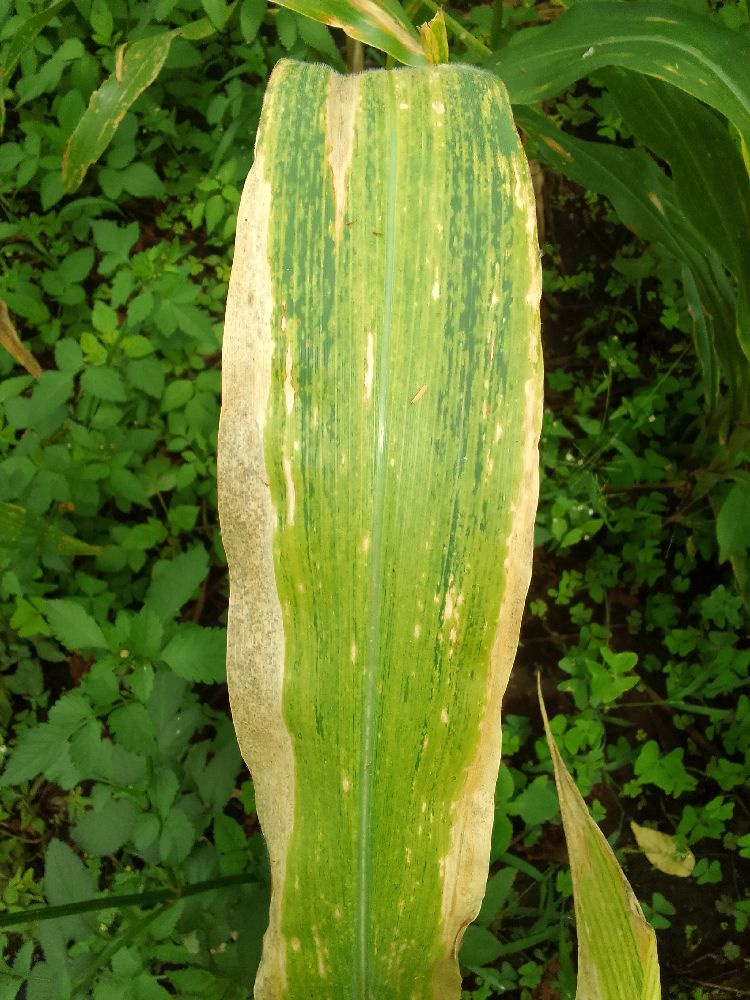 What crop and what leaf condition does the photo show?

maize, maize lethal necrosis
